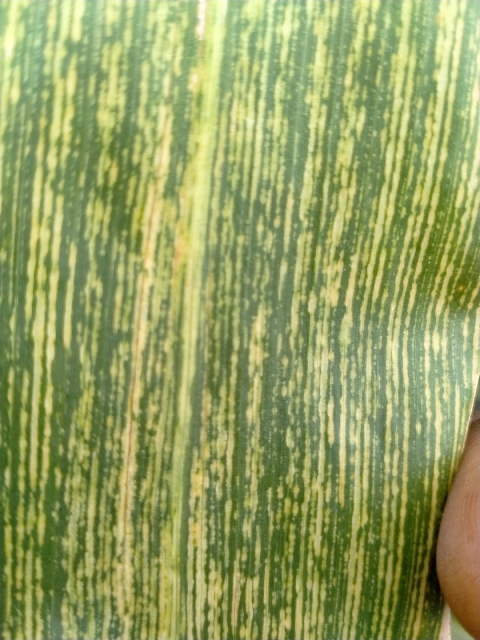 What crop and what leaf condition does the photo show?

maize, maize streak virus
